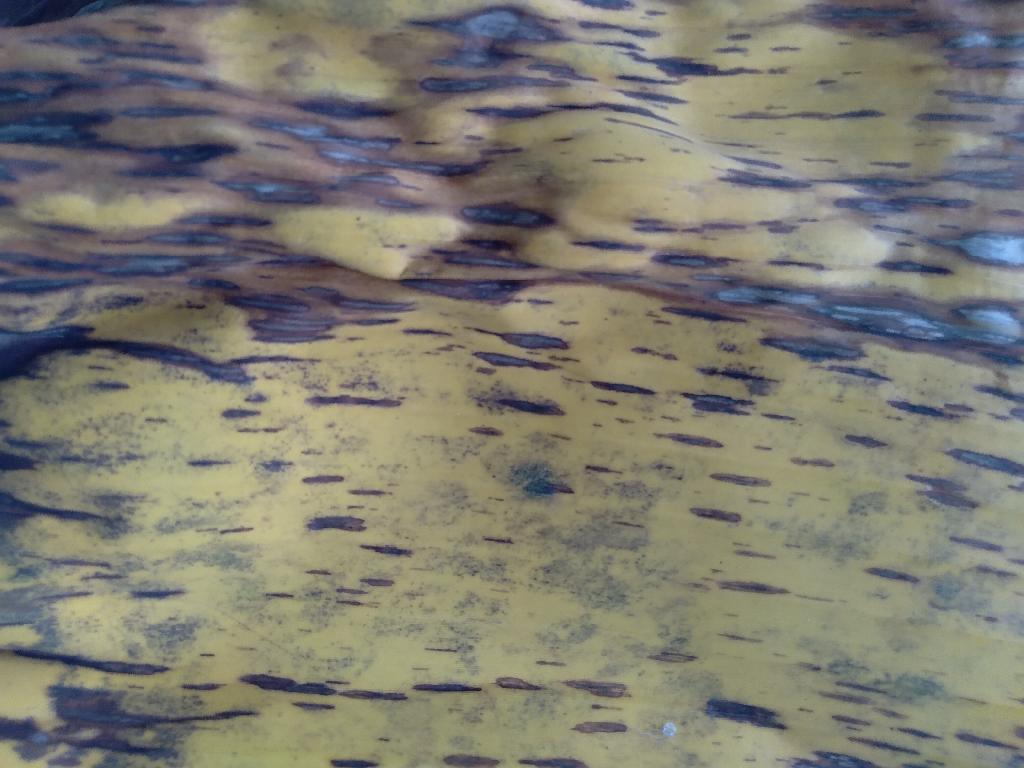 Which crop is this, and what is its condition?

banana, black sigatoka
